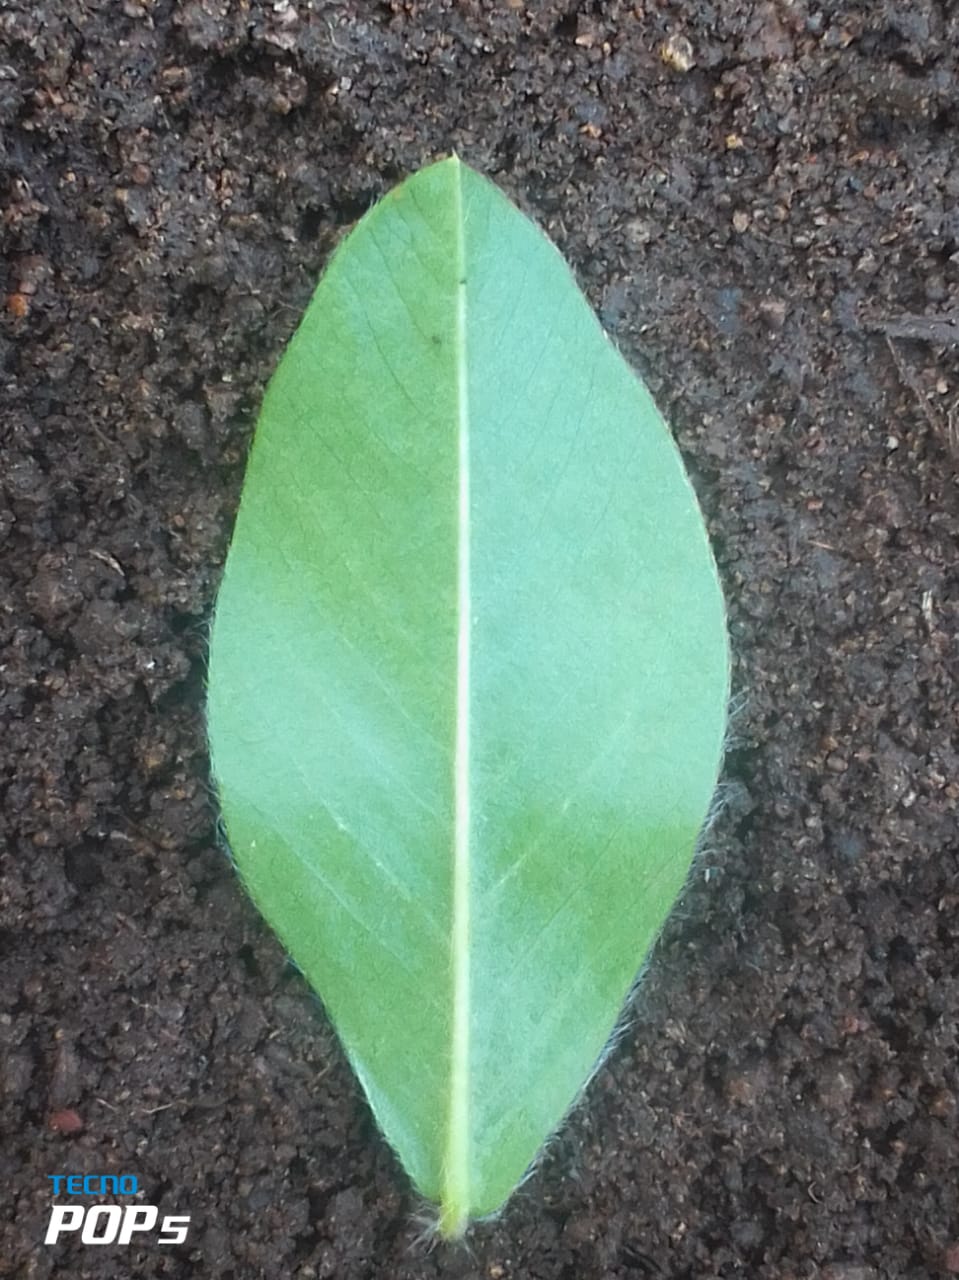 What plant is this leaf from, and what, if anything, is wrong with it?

peanut, healthy leaves
